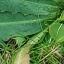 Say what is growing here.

structured weed
